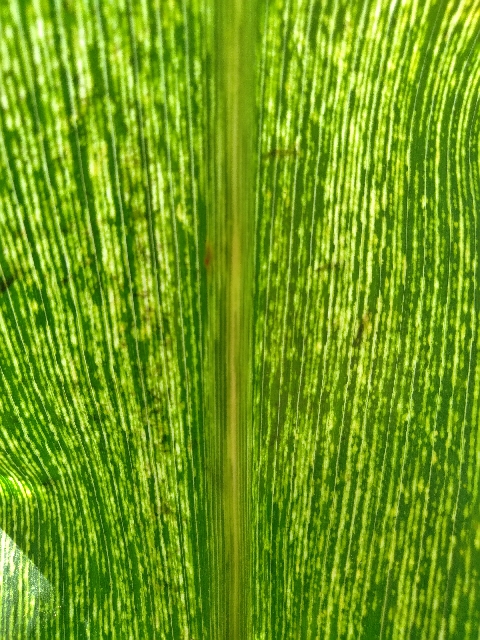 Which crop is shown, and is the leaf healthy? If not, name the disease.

maize, maize streak virus
